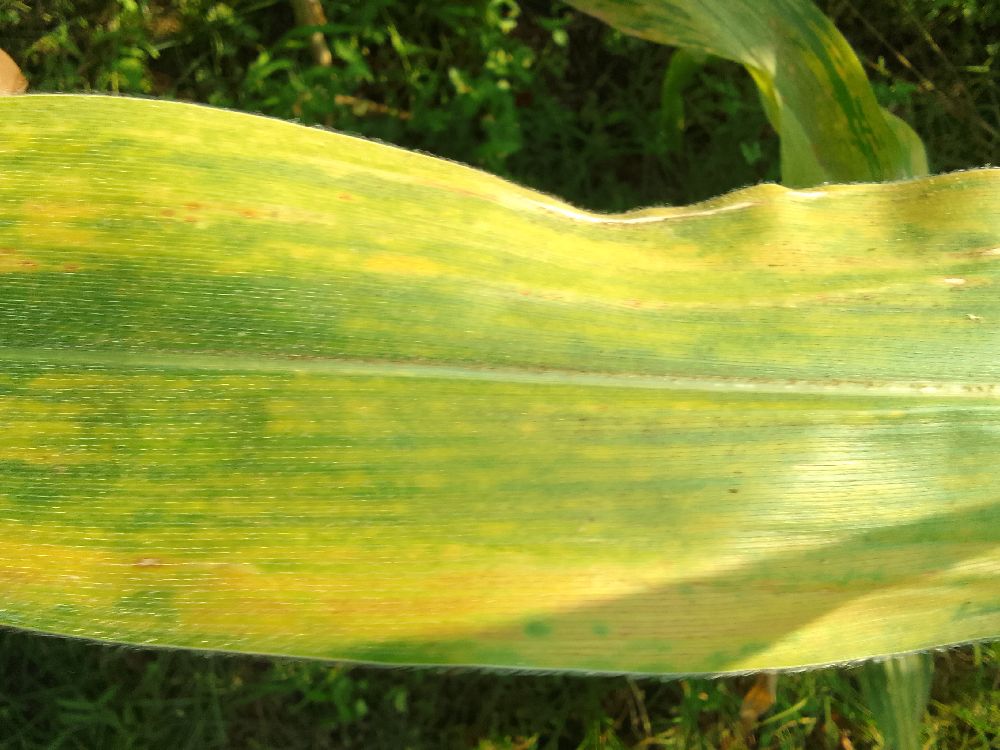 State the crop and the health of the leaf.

maize, maize lethal necrosis
